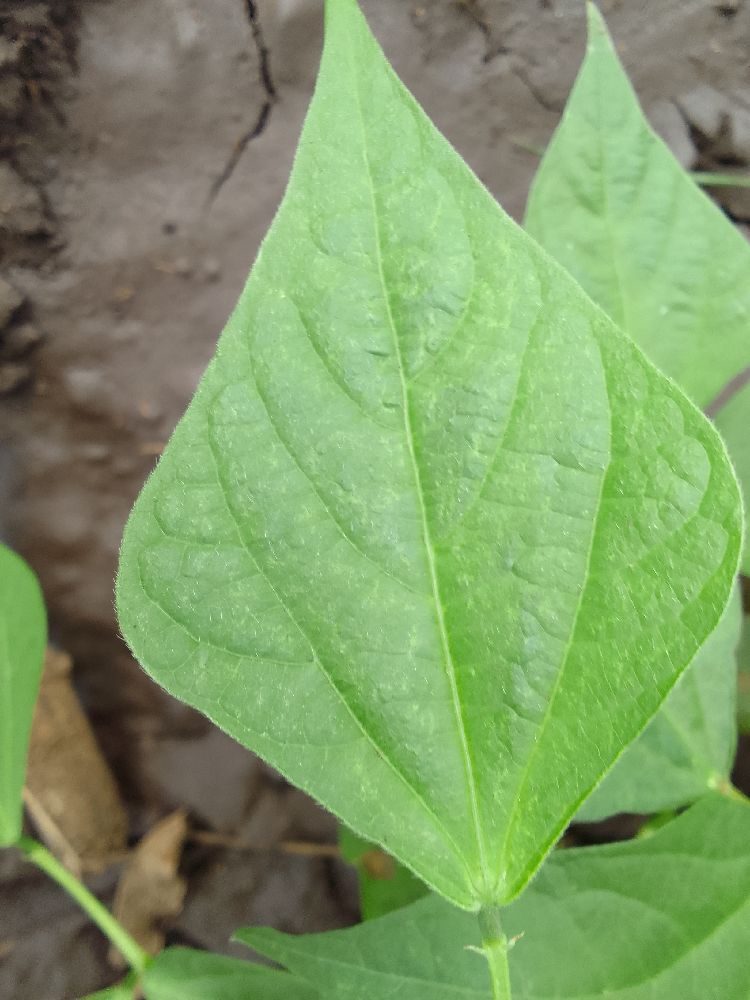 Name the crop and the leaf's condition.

common bean, healthy
